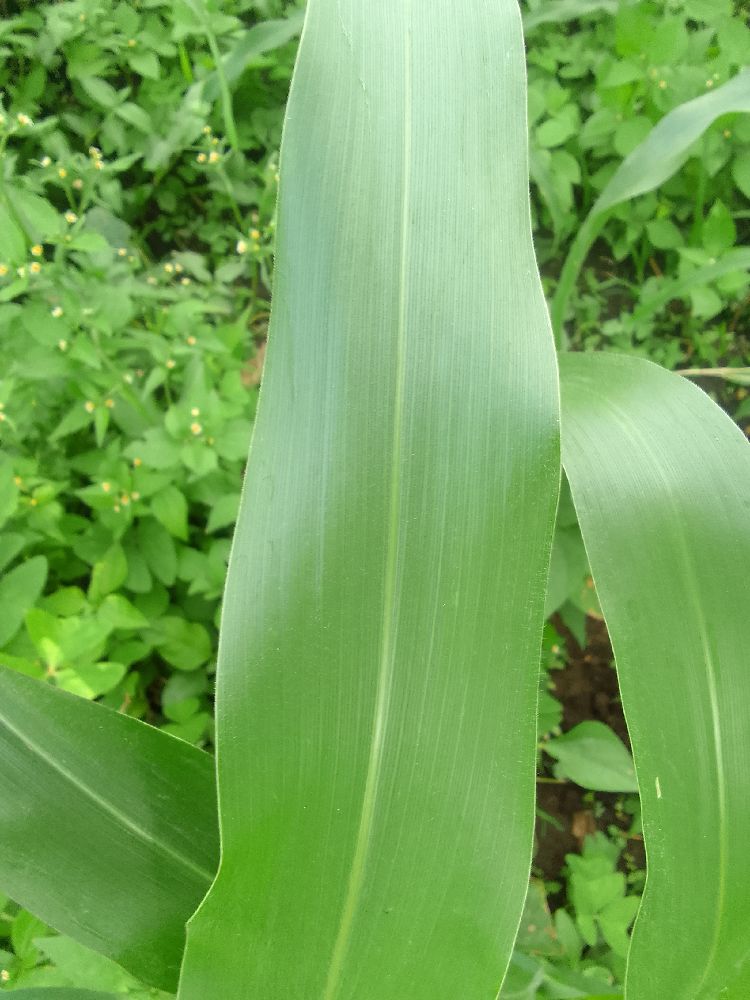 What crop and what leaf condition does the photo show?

maize, healthy
